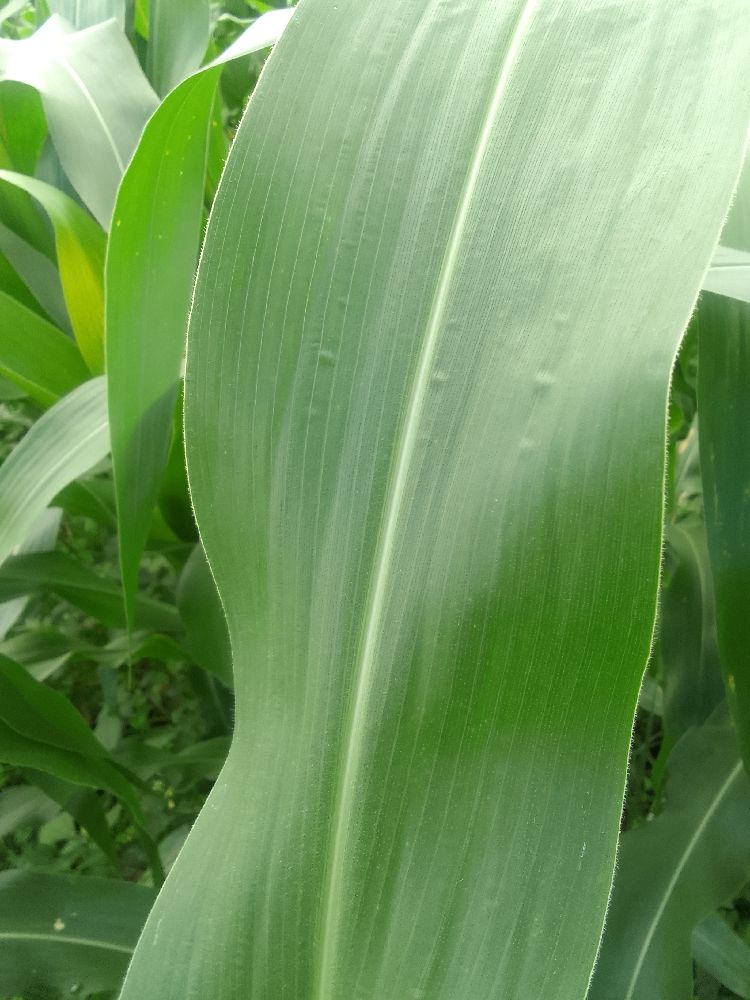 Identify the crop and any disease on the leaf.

maize, healthy
